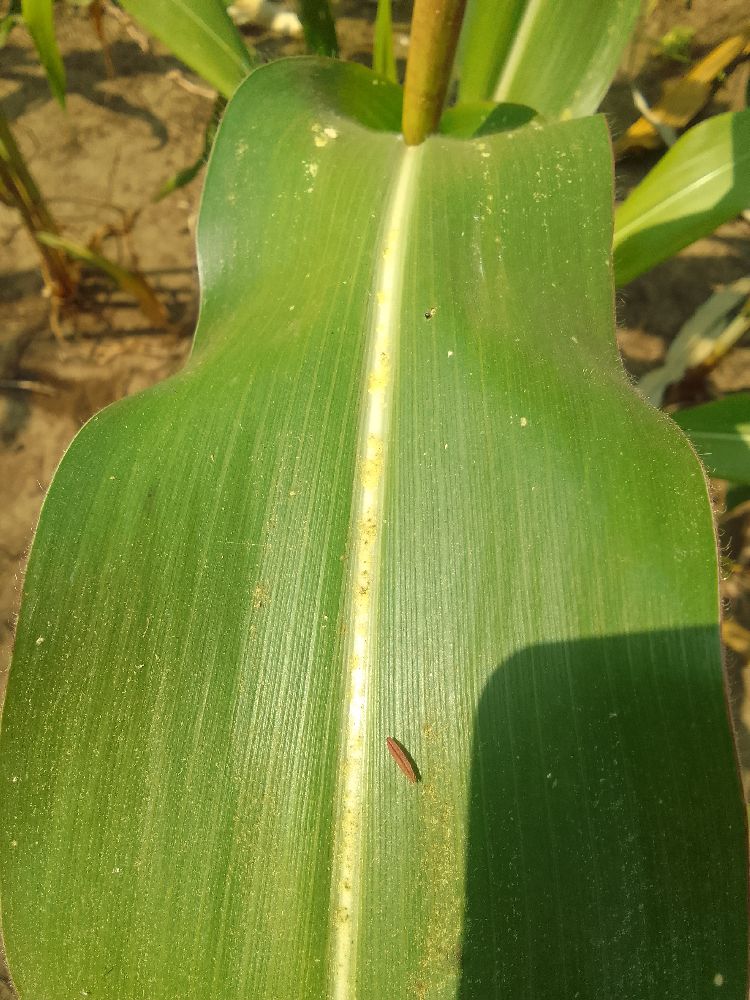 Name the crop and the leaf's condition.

maize, healthy
